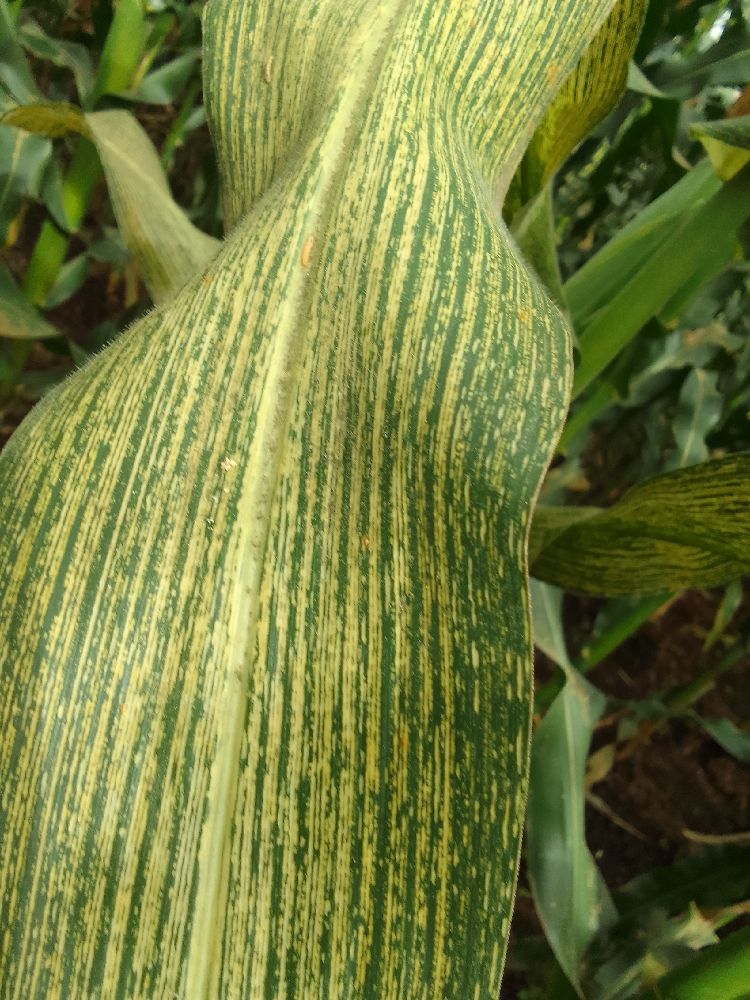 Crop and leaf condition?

maize, maize streak virus
